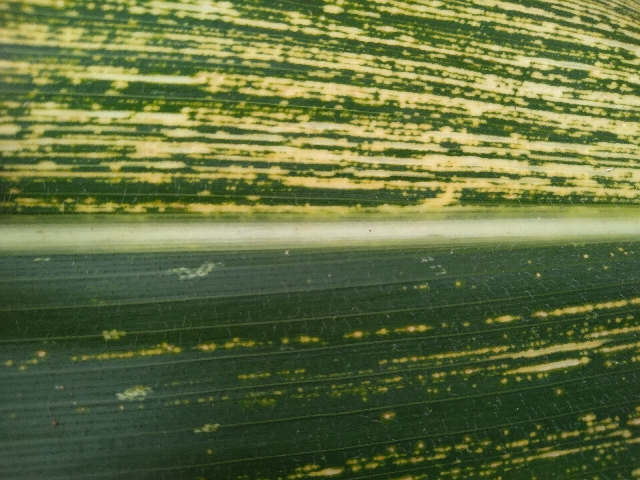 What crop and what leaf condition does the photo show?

maize, maize streak virus
